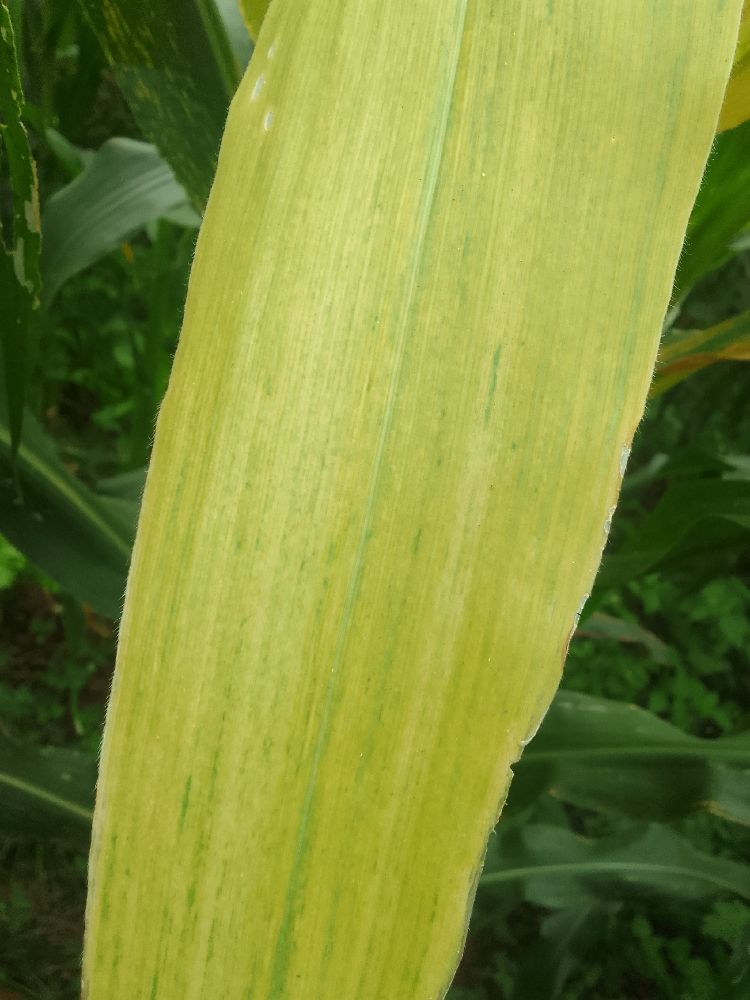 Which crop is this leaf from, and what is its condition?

maize, maize lethal necrosis
